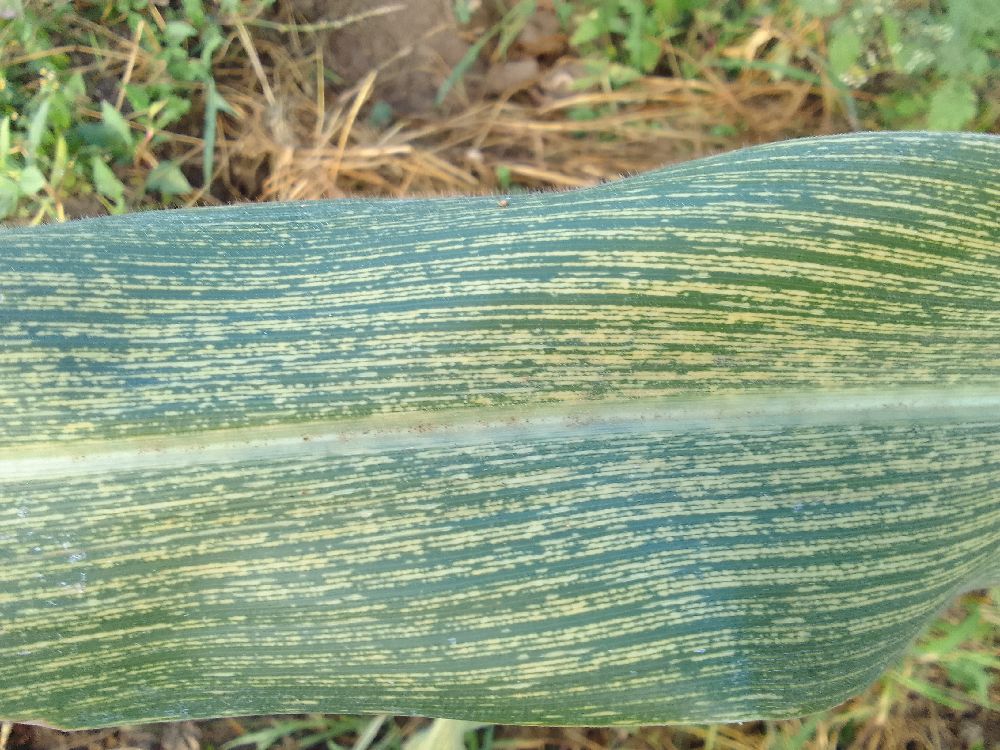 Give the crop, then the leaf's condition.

maize, maize streak virus
